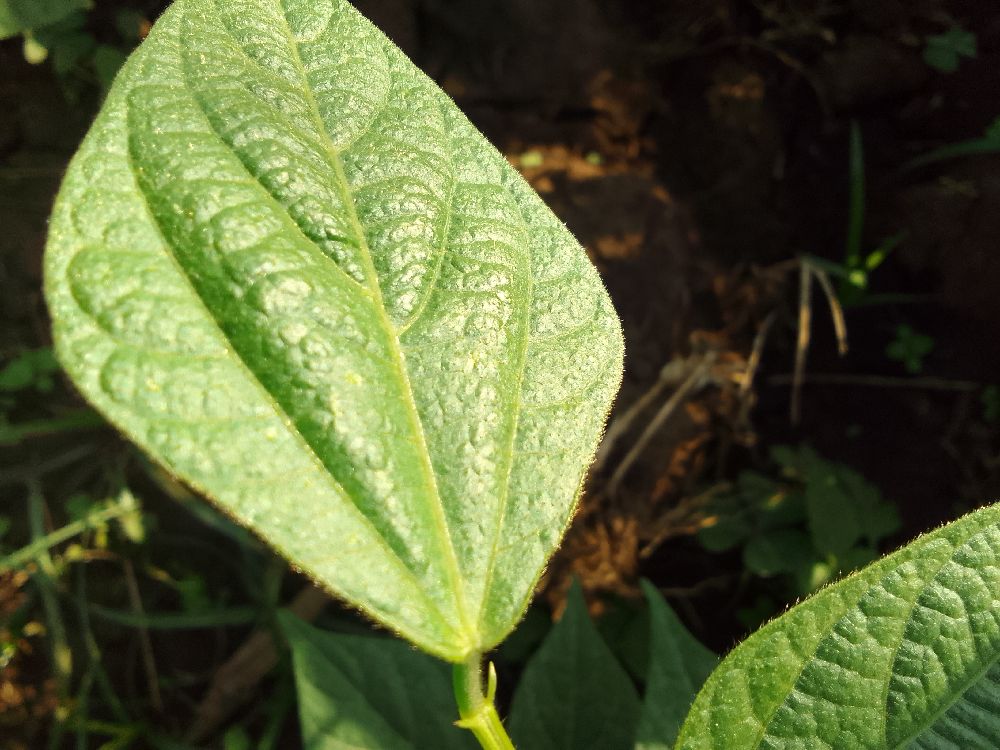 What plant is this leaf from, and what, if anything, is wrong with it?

common bean, healthy
